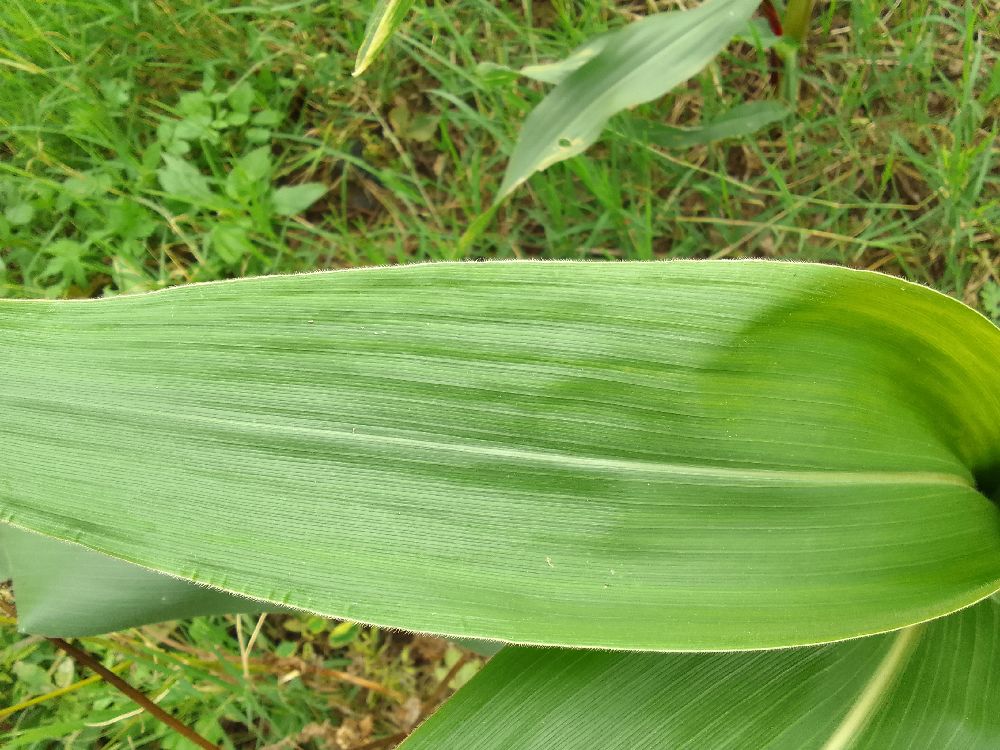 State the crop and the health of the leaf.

maize, healthy
